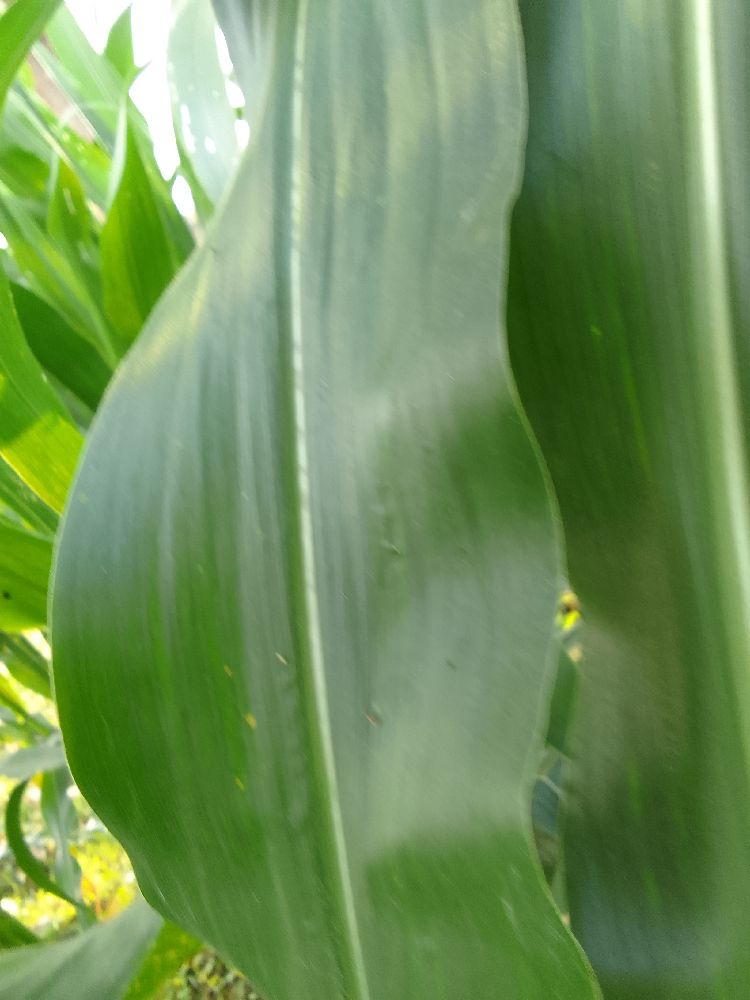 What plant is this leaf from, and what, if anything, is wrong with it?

maize, healthy
